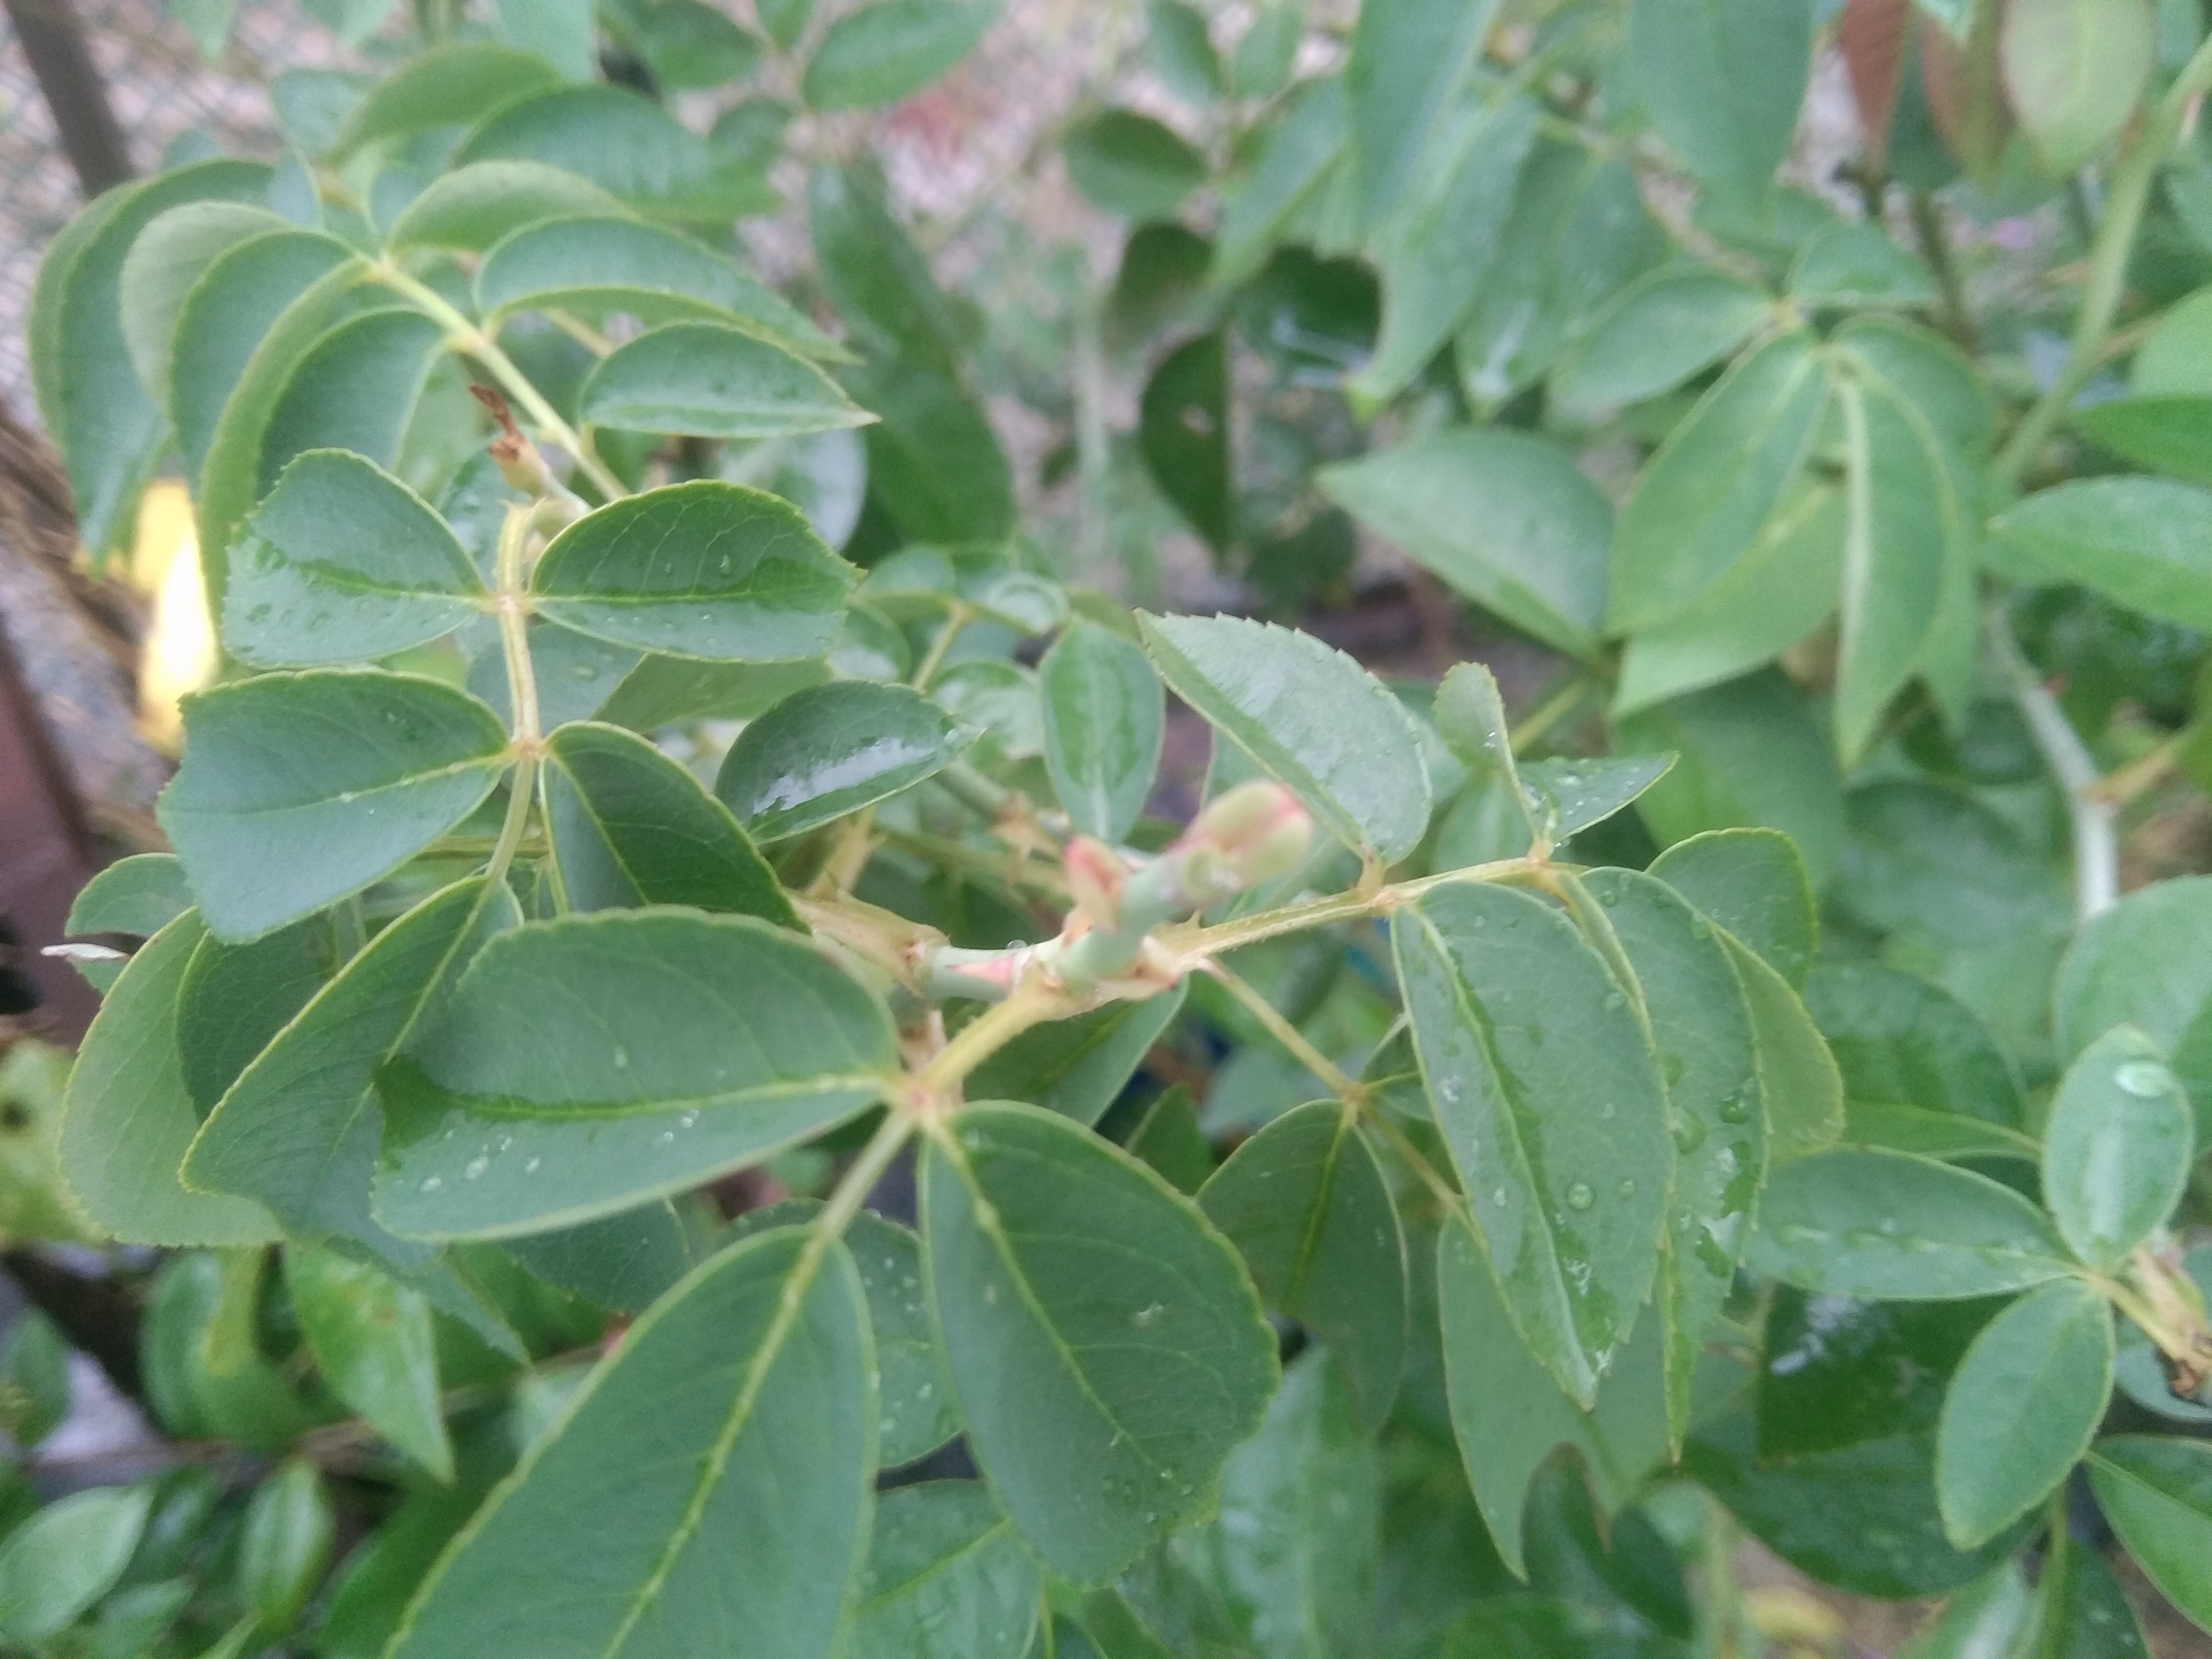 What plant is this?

rose
